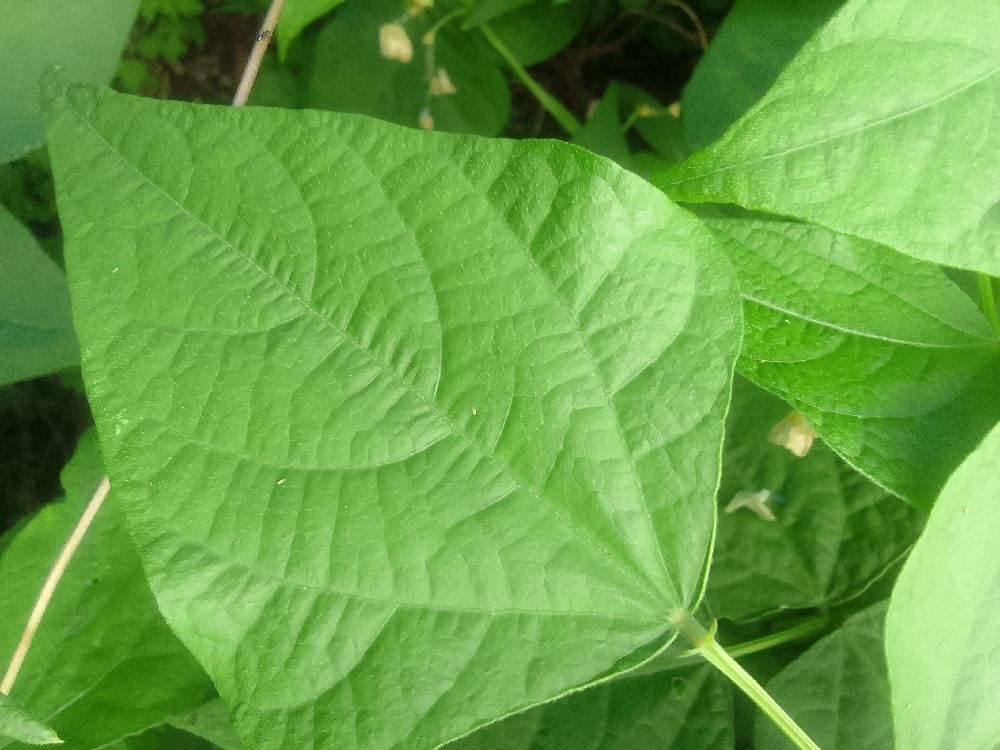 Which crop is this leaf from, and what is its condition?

common bean, healthy
